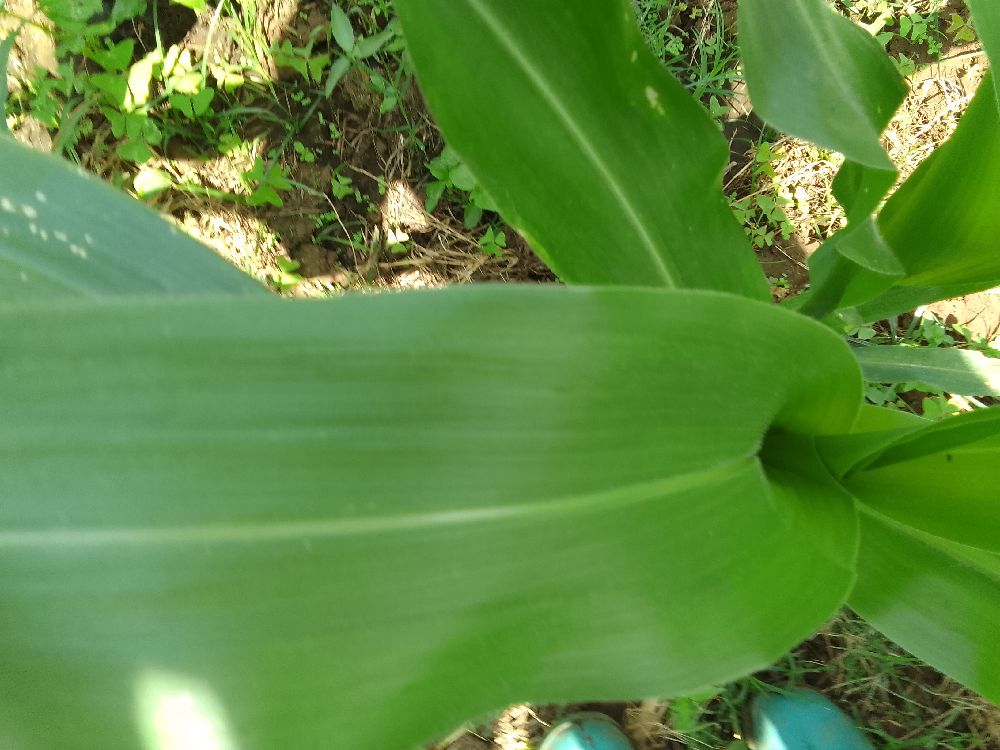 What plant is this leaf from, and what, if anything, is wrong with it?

maize, healthy
